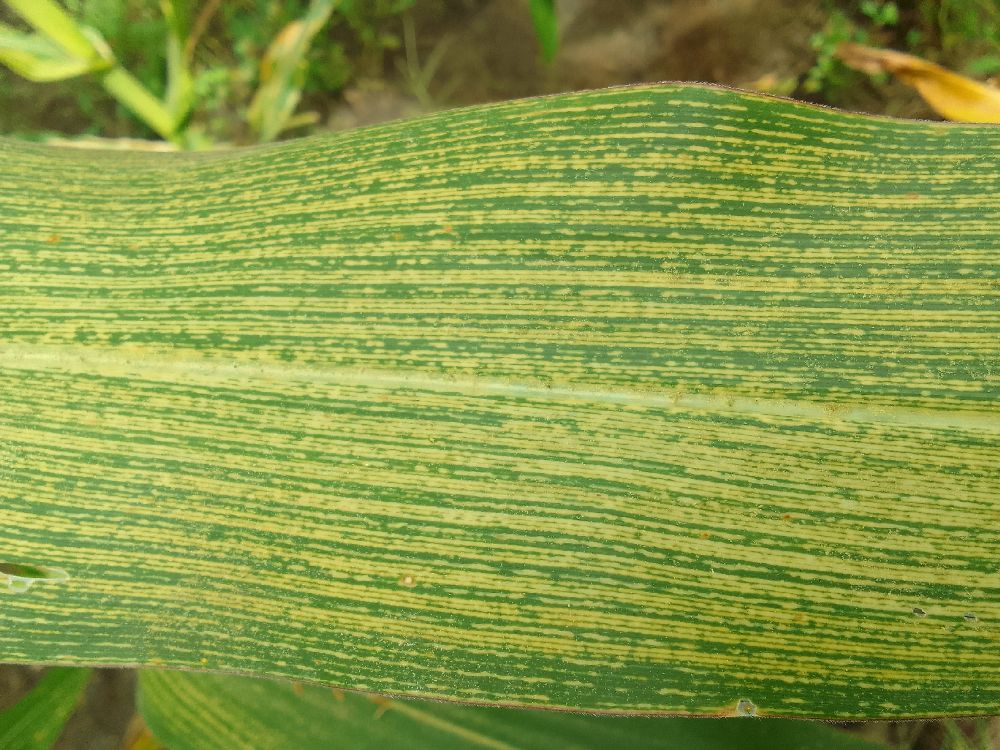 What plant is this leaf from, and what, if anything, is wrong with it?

maize, maize streak virus
